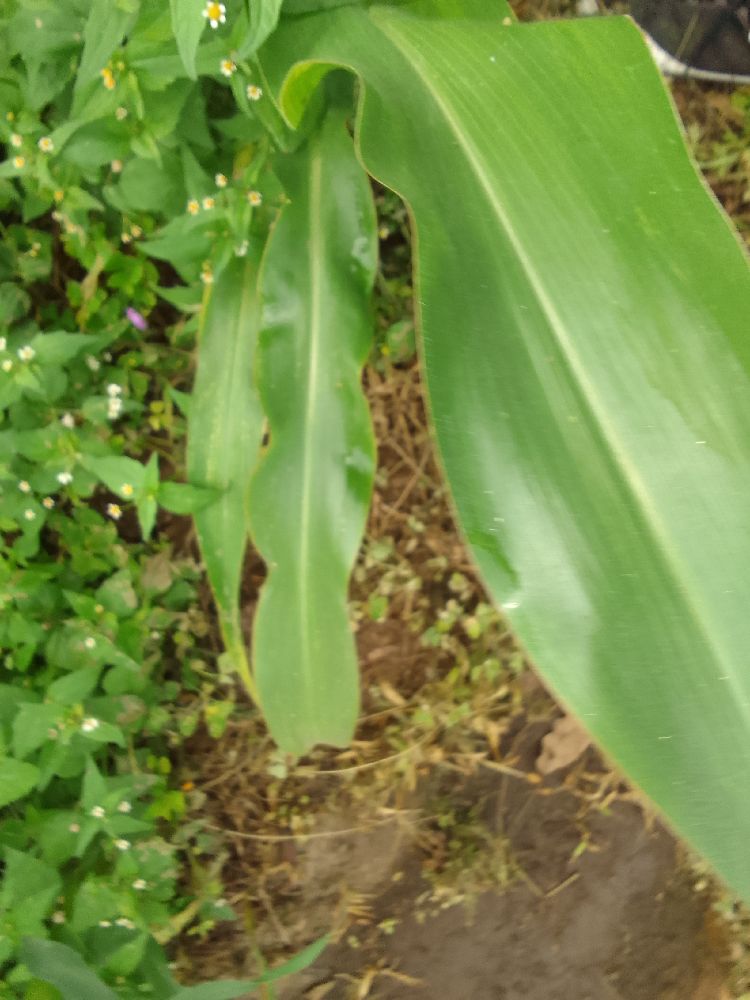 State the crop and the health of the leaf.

maize, healthy
